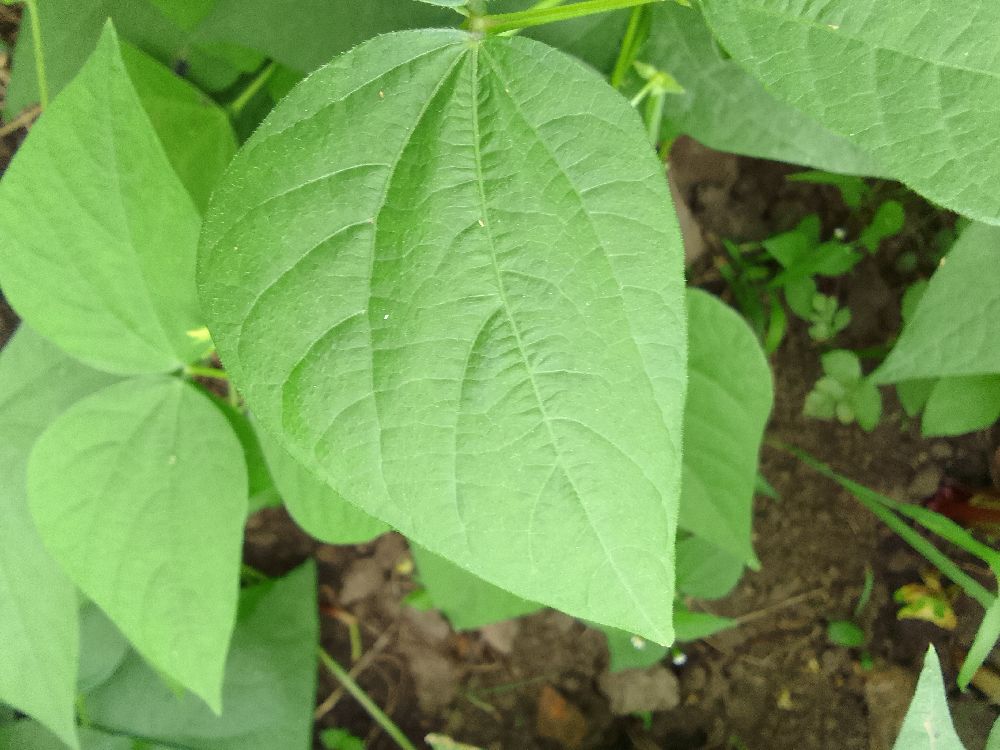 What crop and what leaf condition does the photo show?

common bean, healthy
